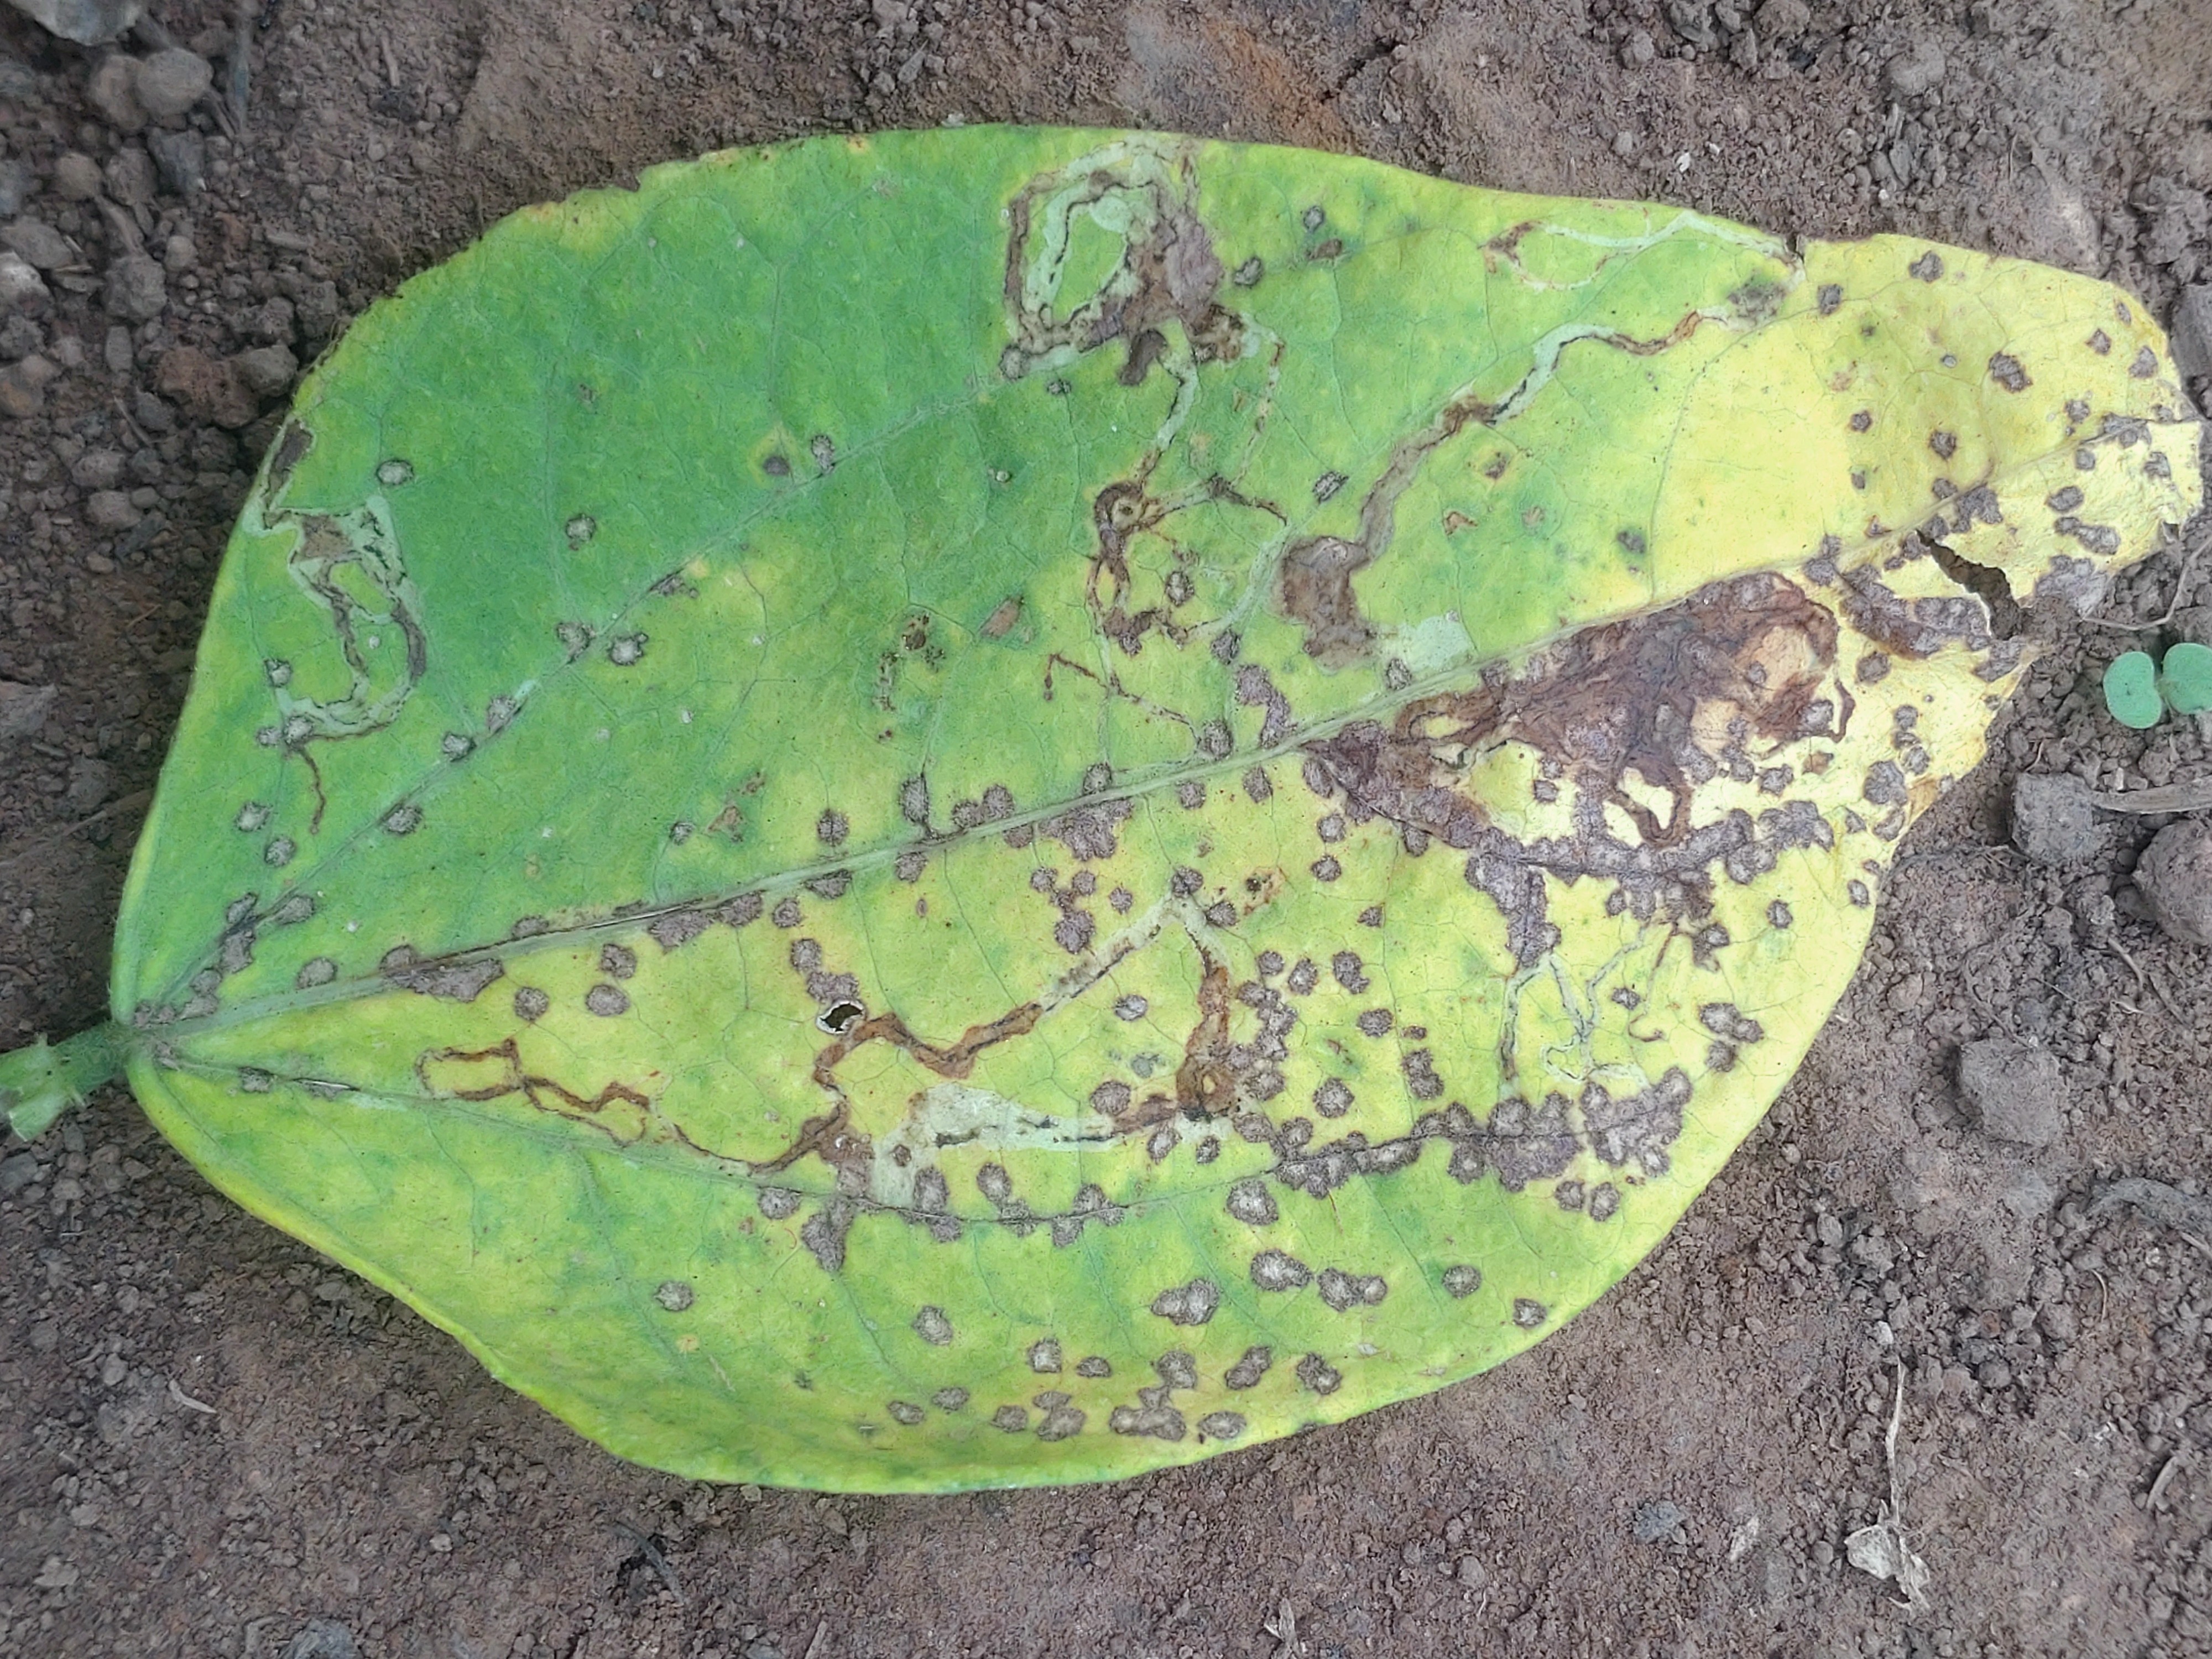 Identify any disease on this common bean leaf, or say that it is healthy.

anthracnose
